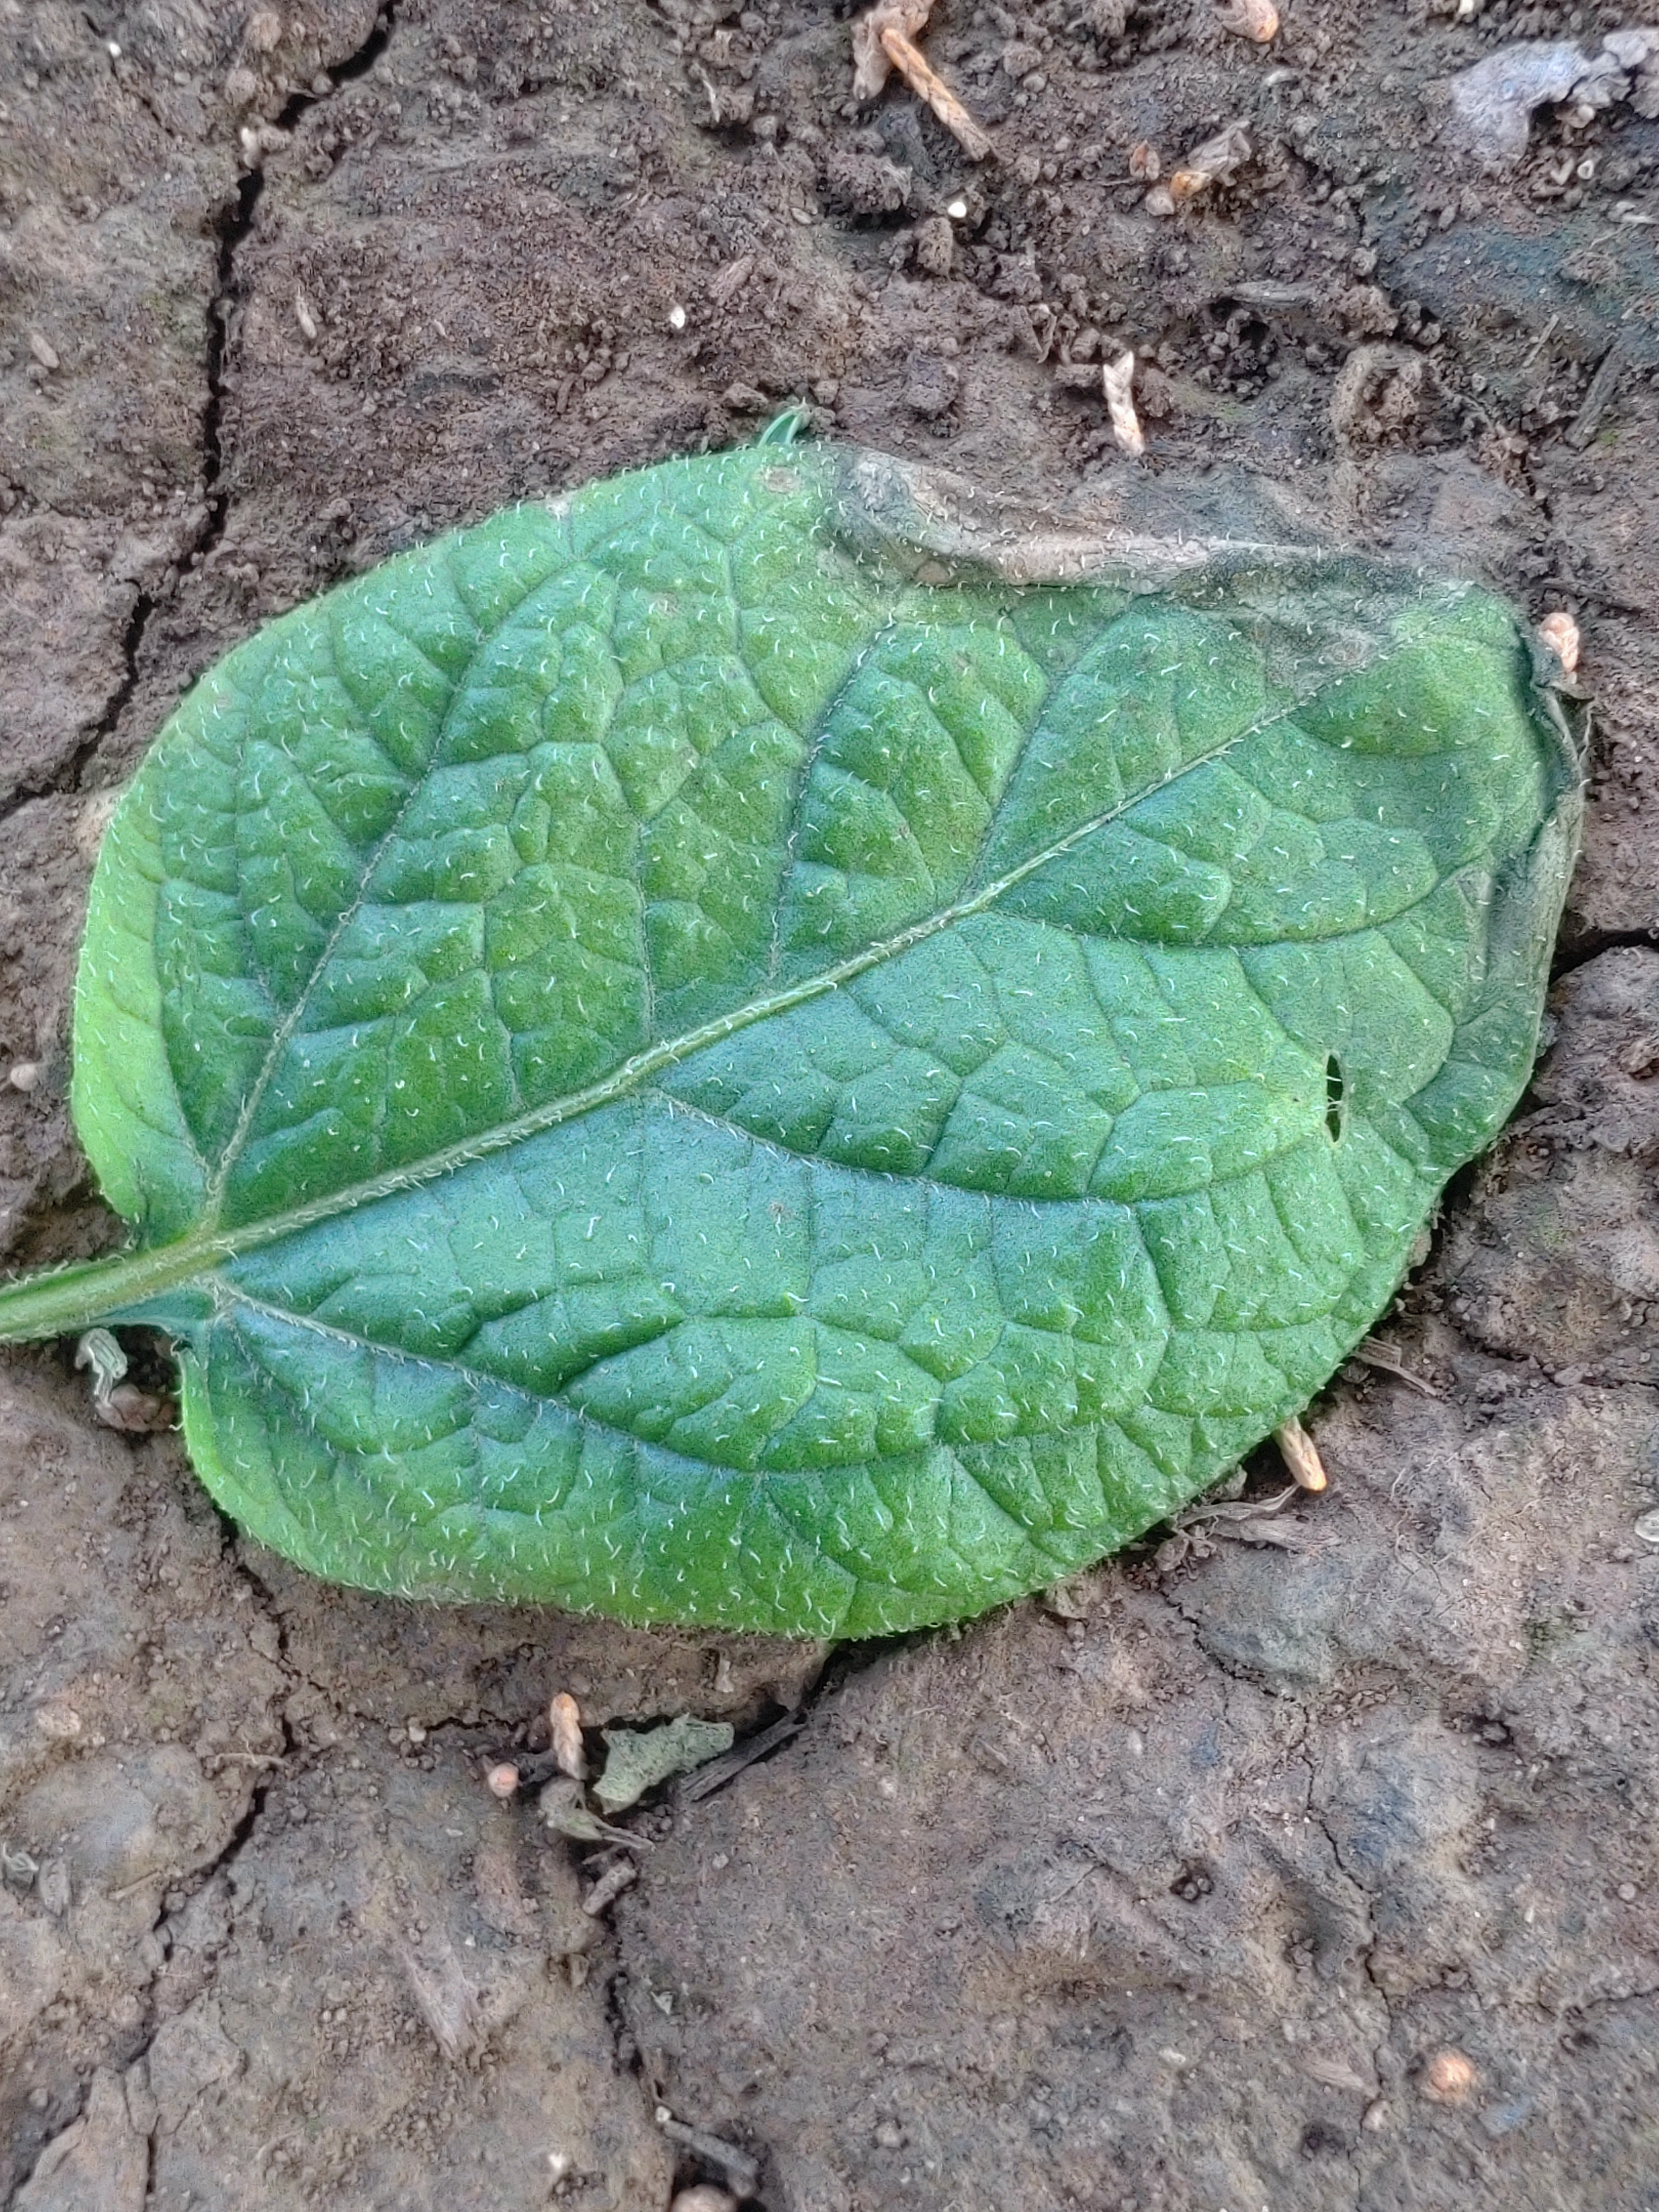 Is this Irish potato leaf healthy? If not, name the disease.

early blight
